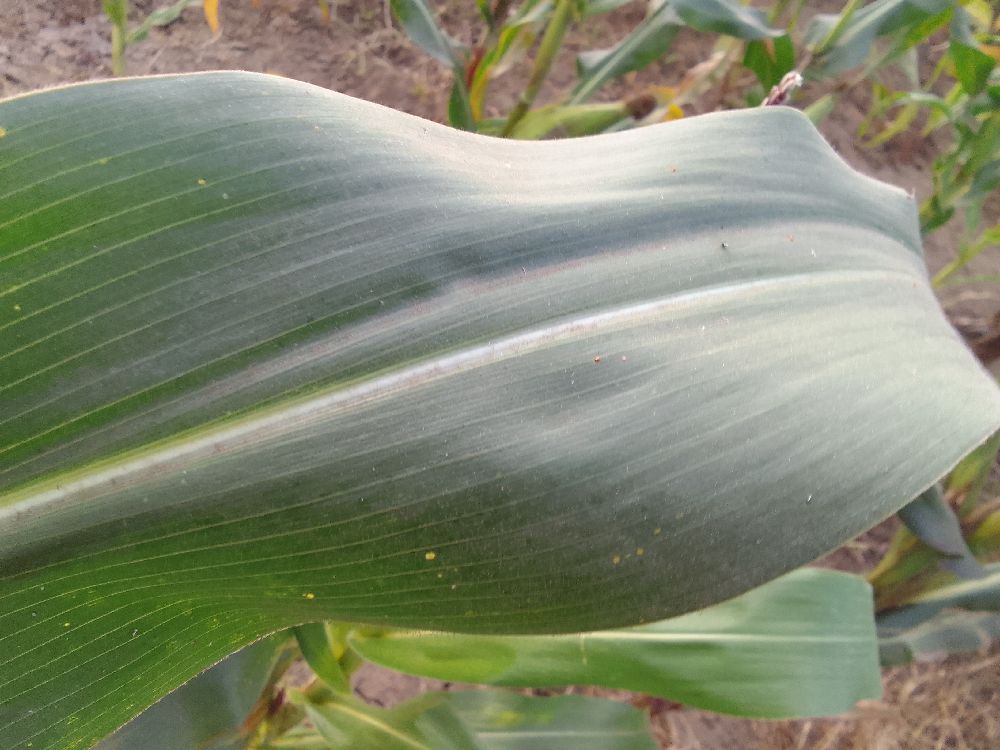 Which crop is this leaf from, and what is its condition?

maize, healthy
